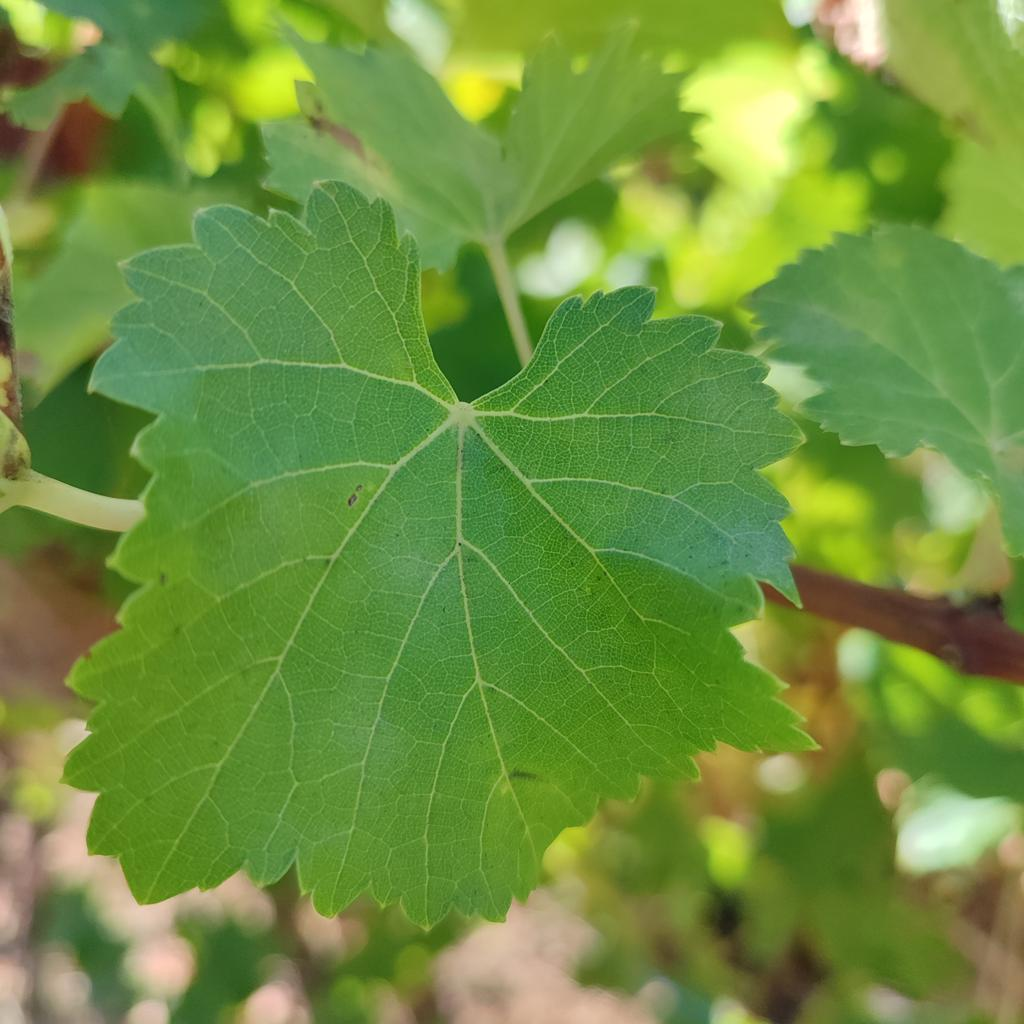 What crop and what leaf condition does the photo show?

grapevine, powdery mildew
